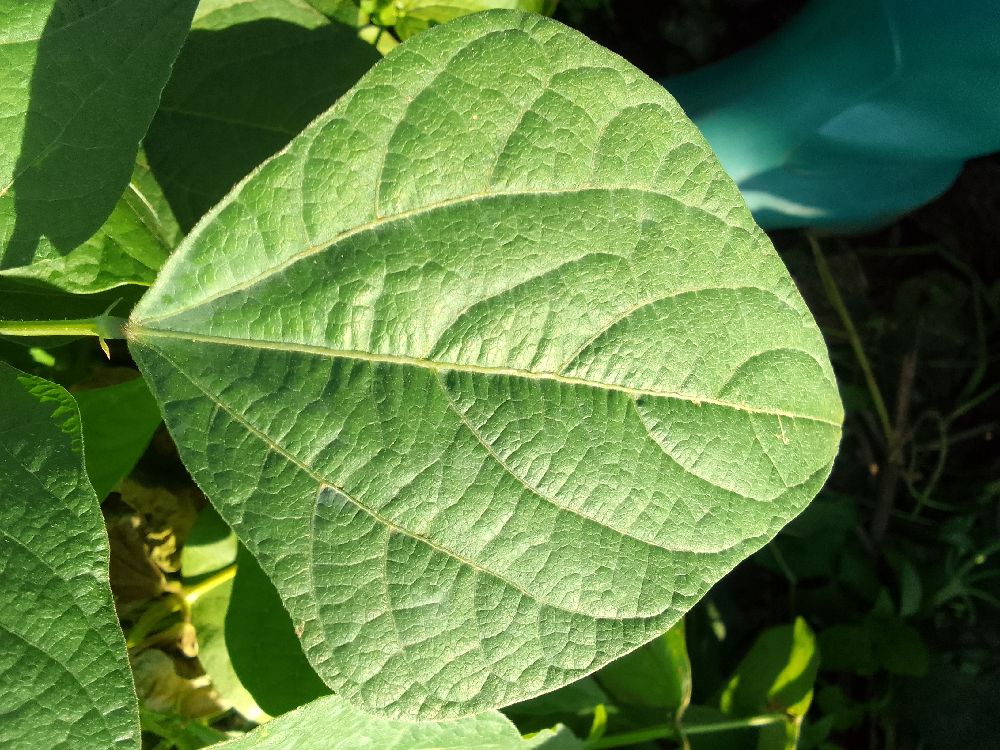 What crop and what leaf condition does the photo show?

common bean, healthy
